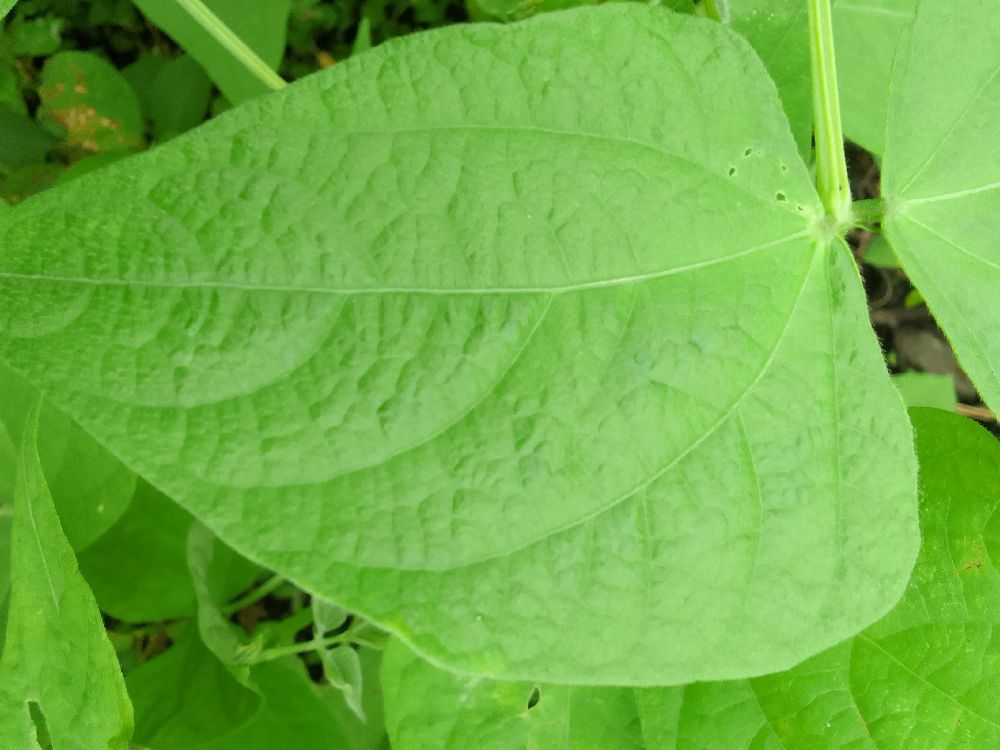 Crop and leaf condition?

common bean, healthy
